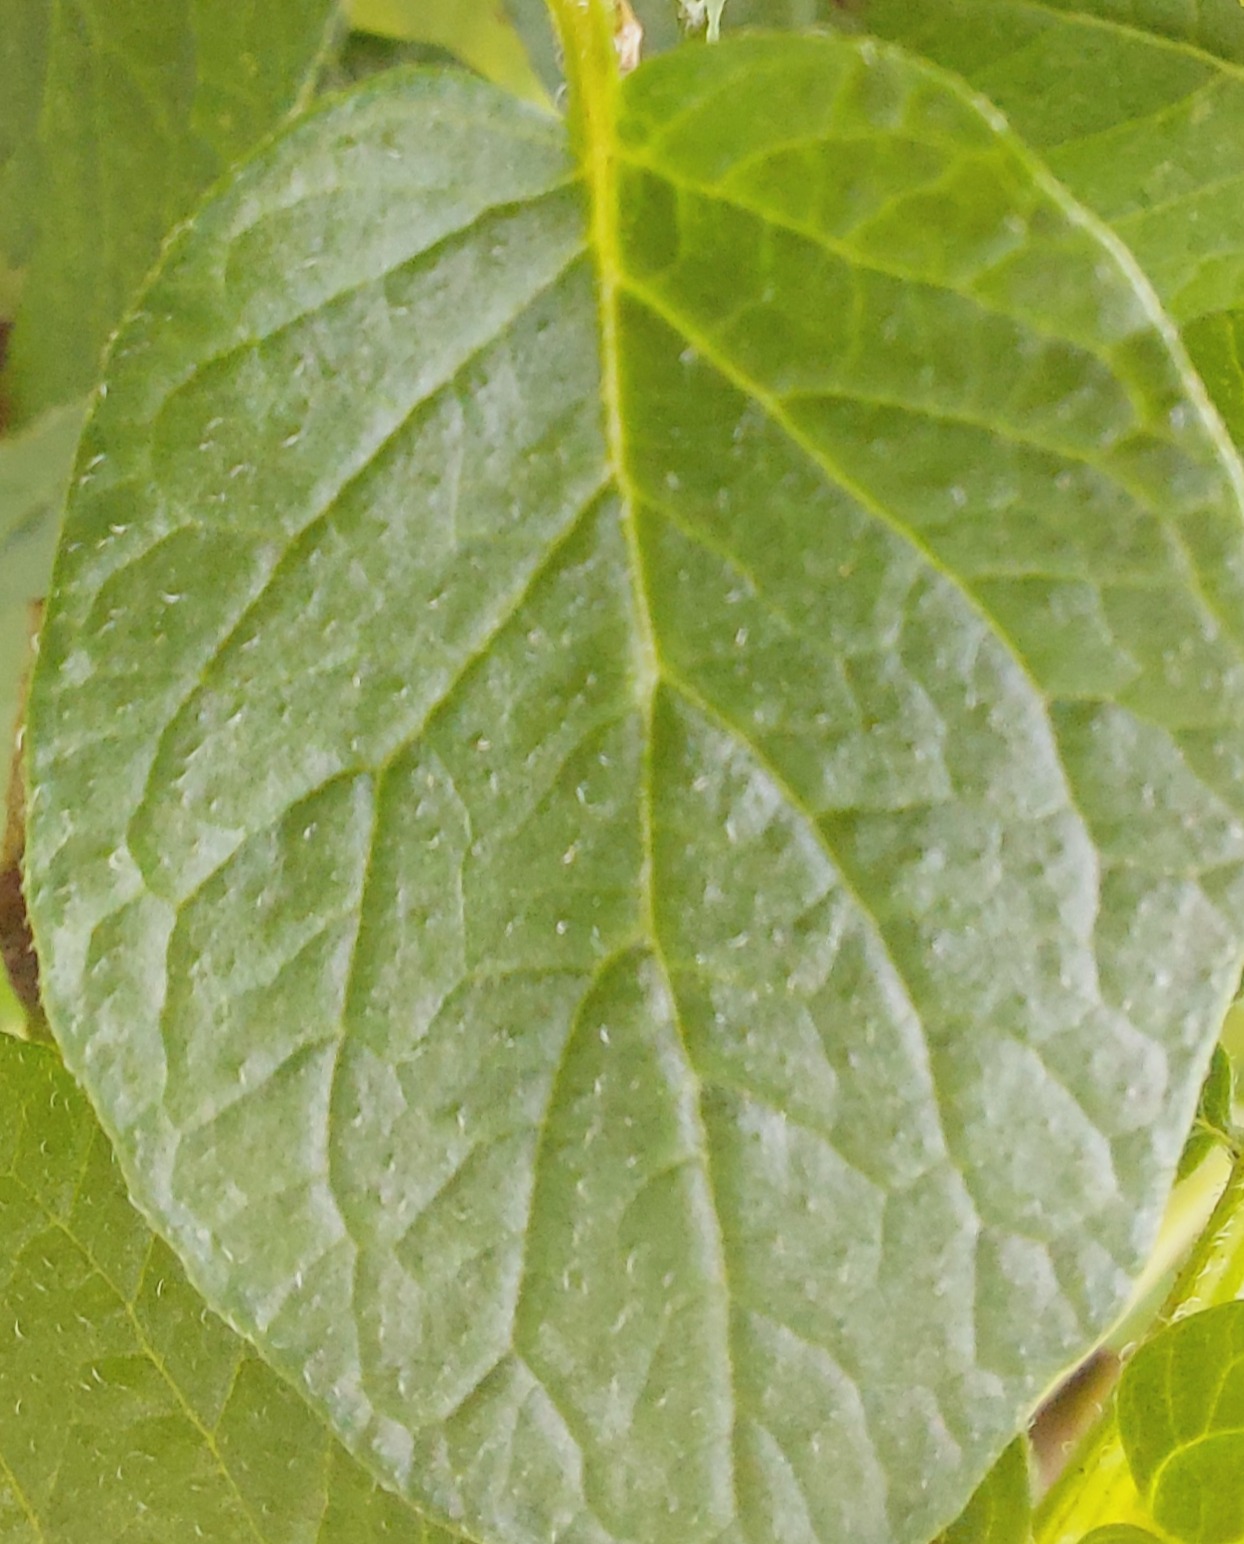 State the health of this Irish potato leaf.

healthy
